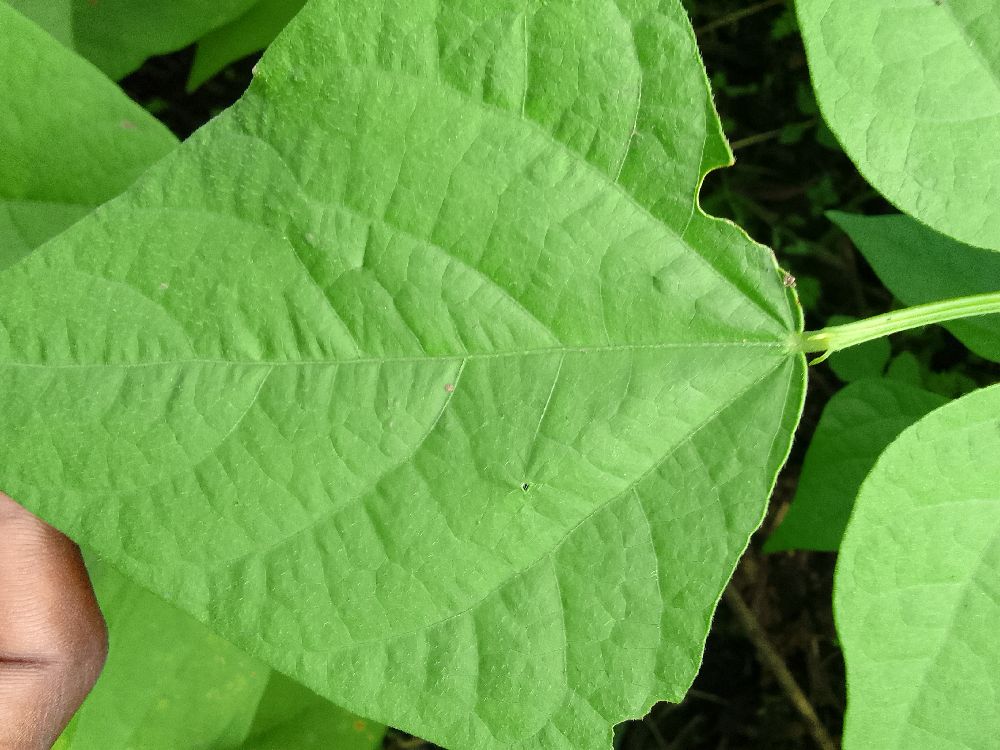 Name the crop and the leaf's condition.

common bean, healthy
